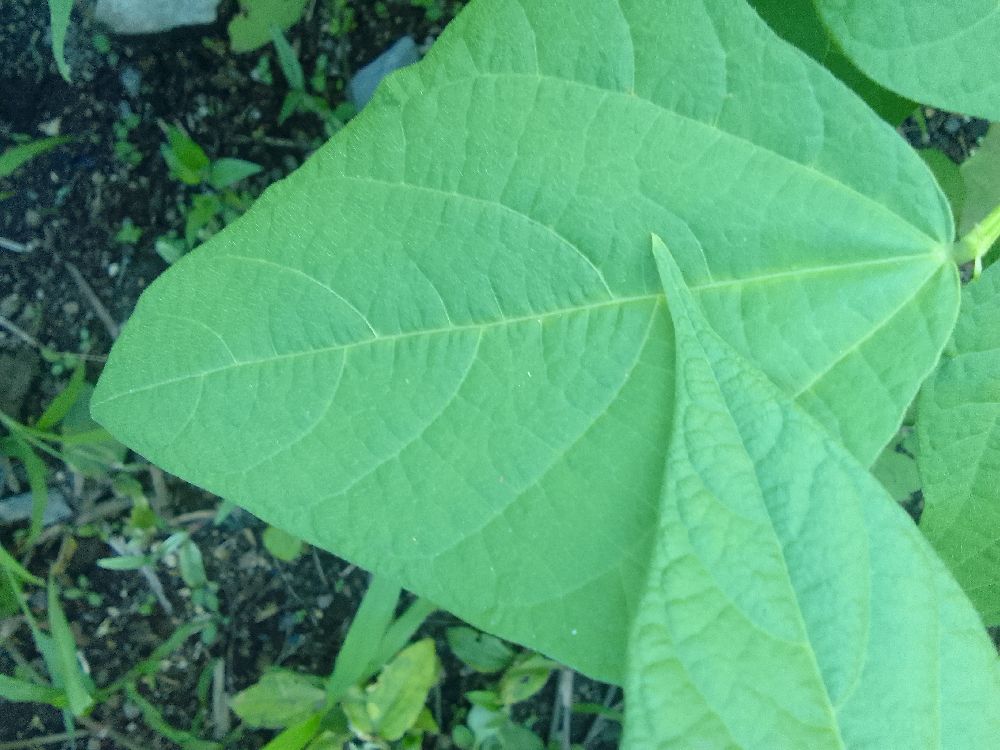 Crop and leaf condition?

common bean, healthy
